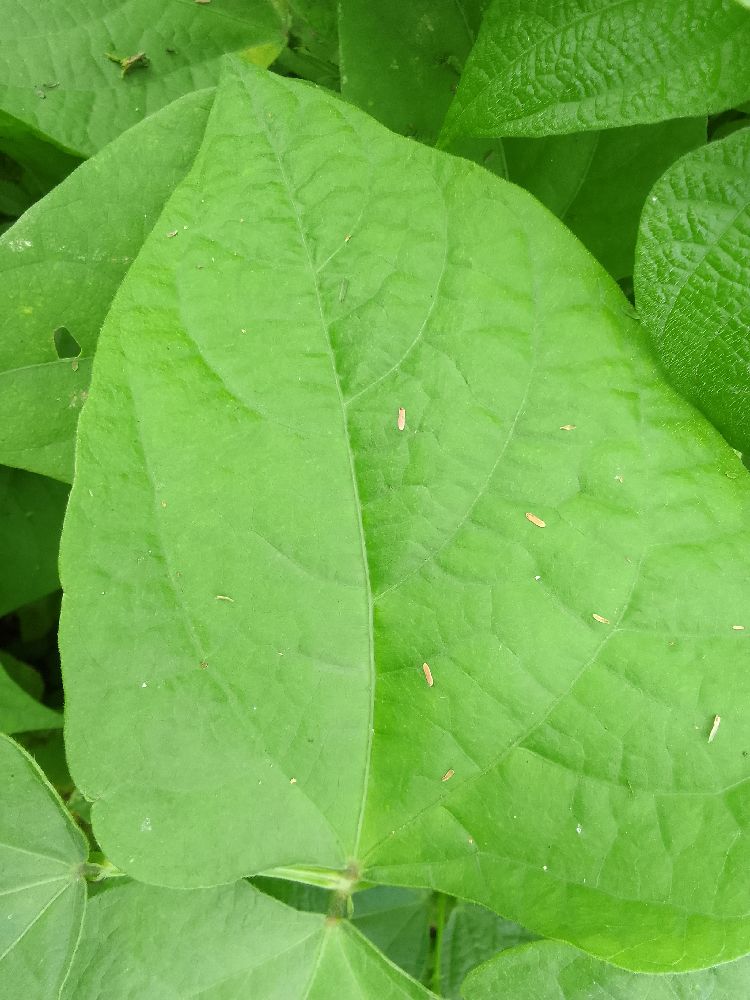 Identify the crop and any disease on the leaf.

common bean, healthy
